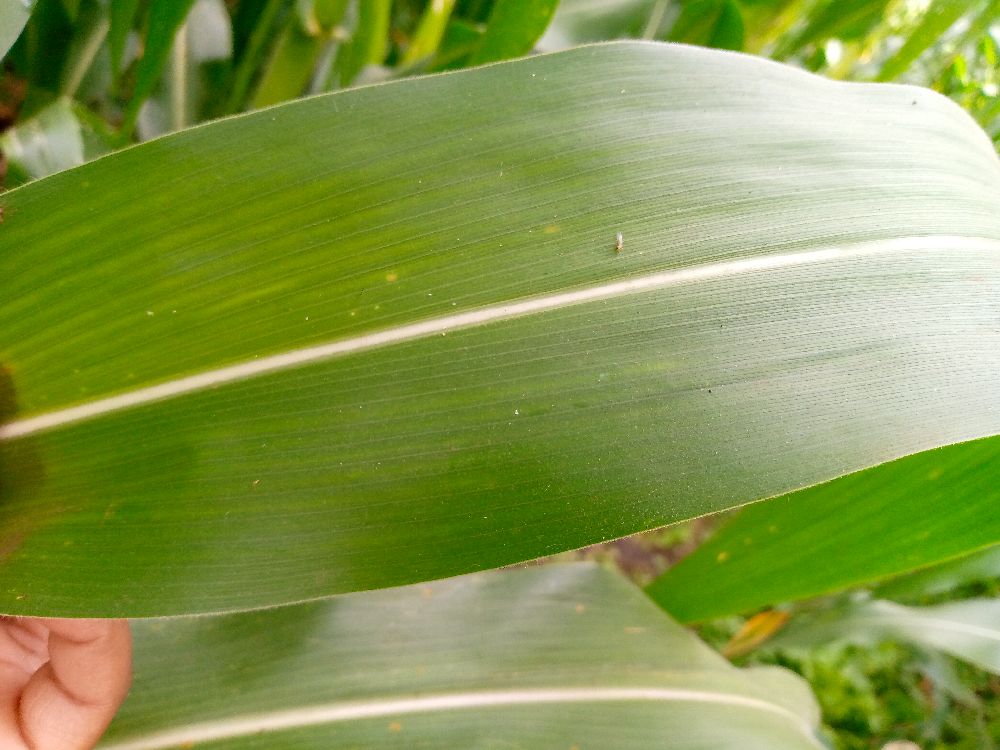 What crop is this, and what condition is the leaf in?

maize, healthy
